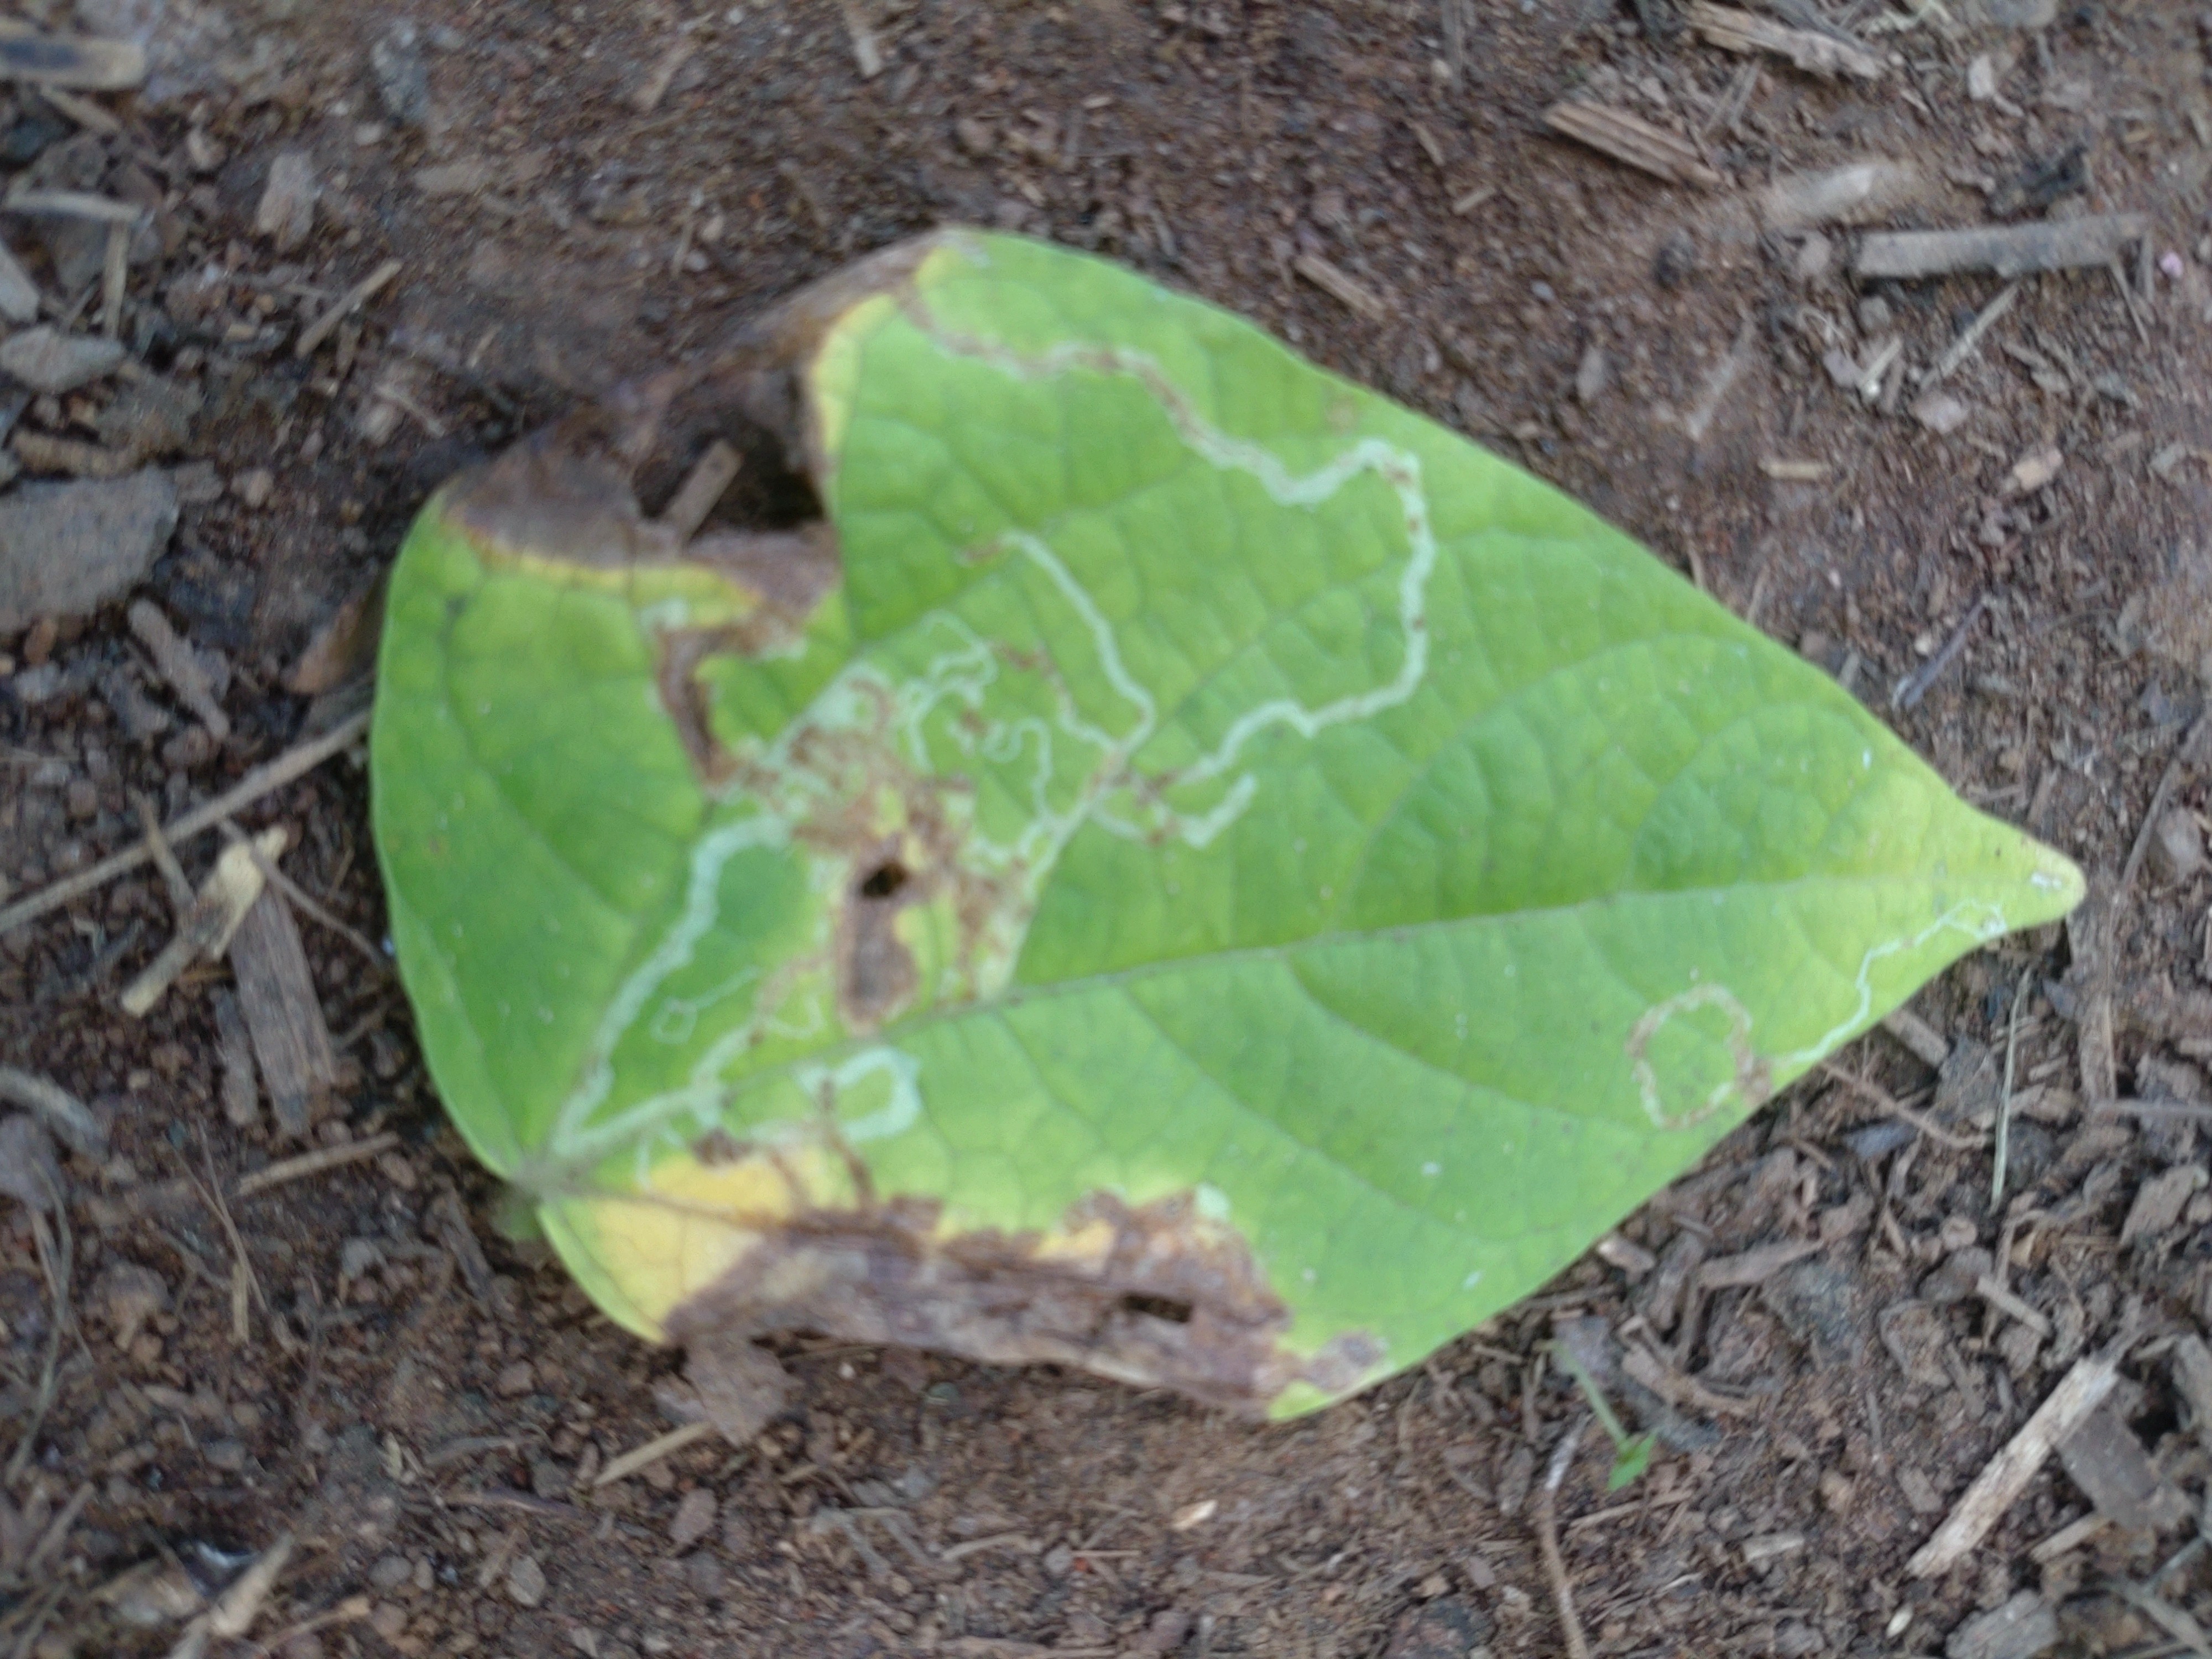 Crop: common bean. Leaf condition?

anthracnose
